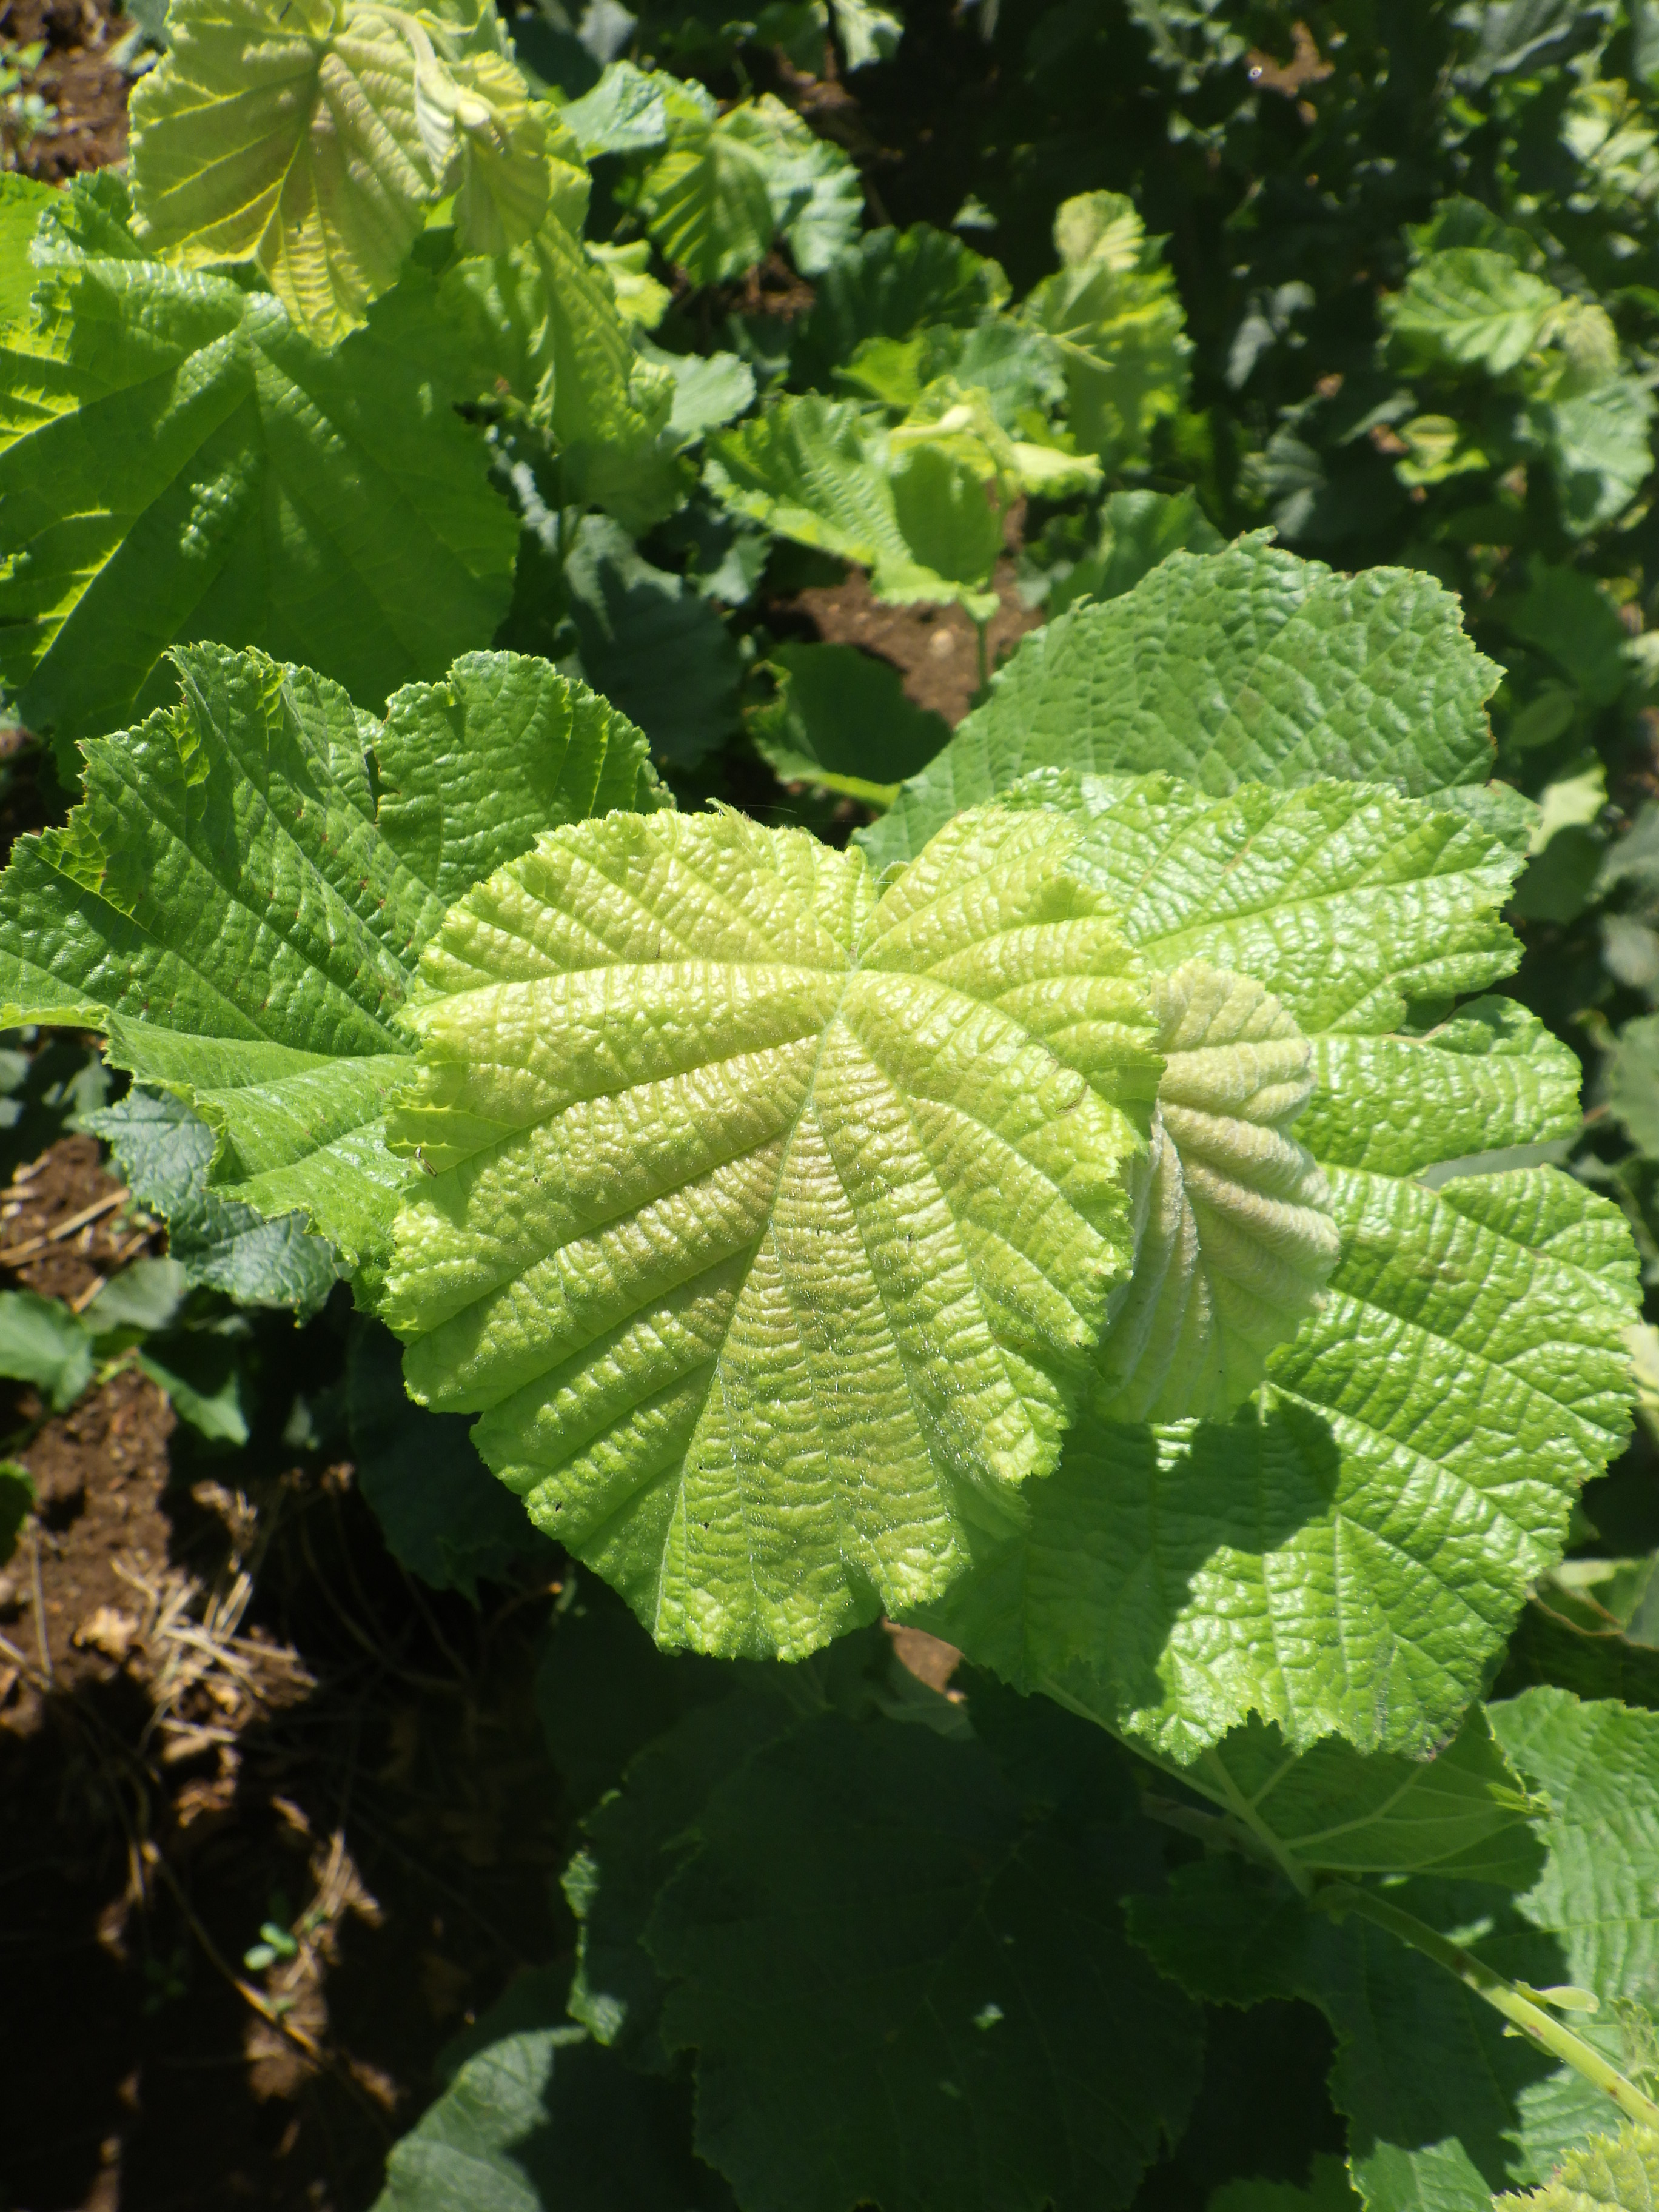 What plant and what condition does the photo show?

hazel, healthy
